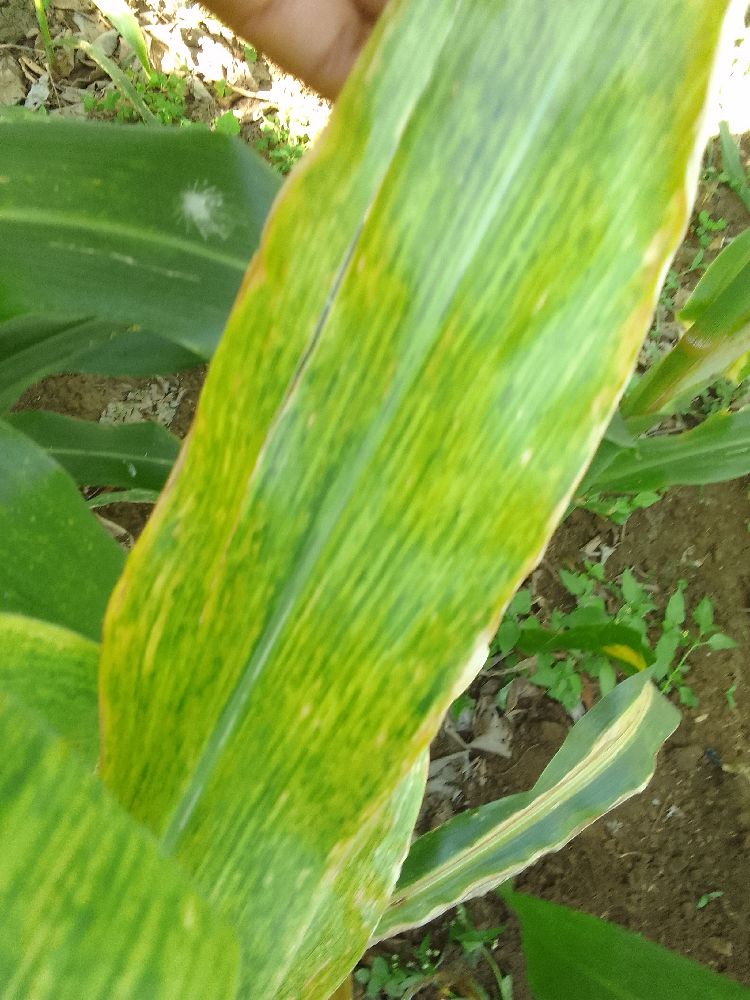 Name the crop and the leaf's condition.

maize, maize lethal necrosis
